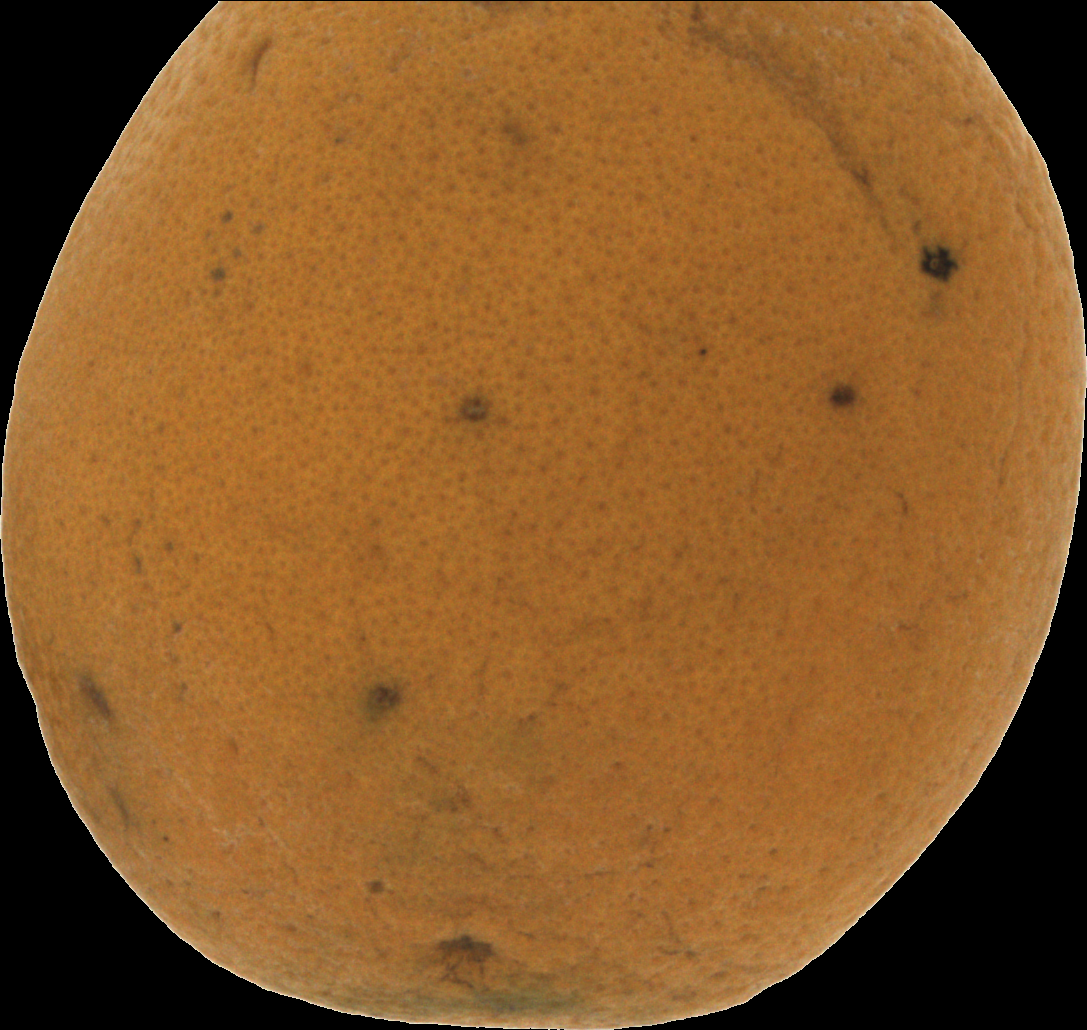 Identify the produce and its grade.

orange, bad
